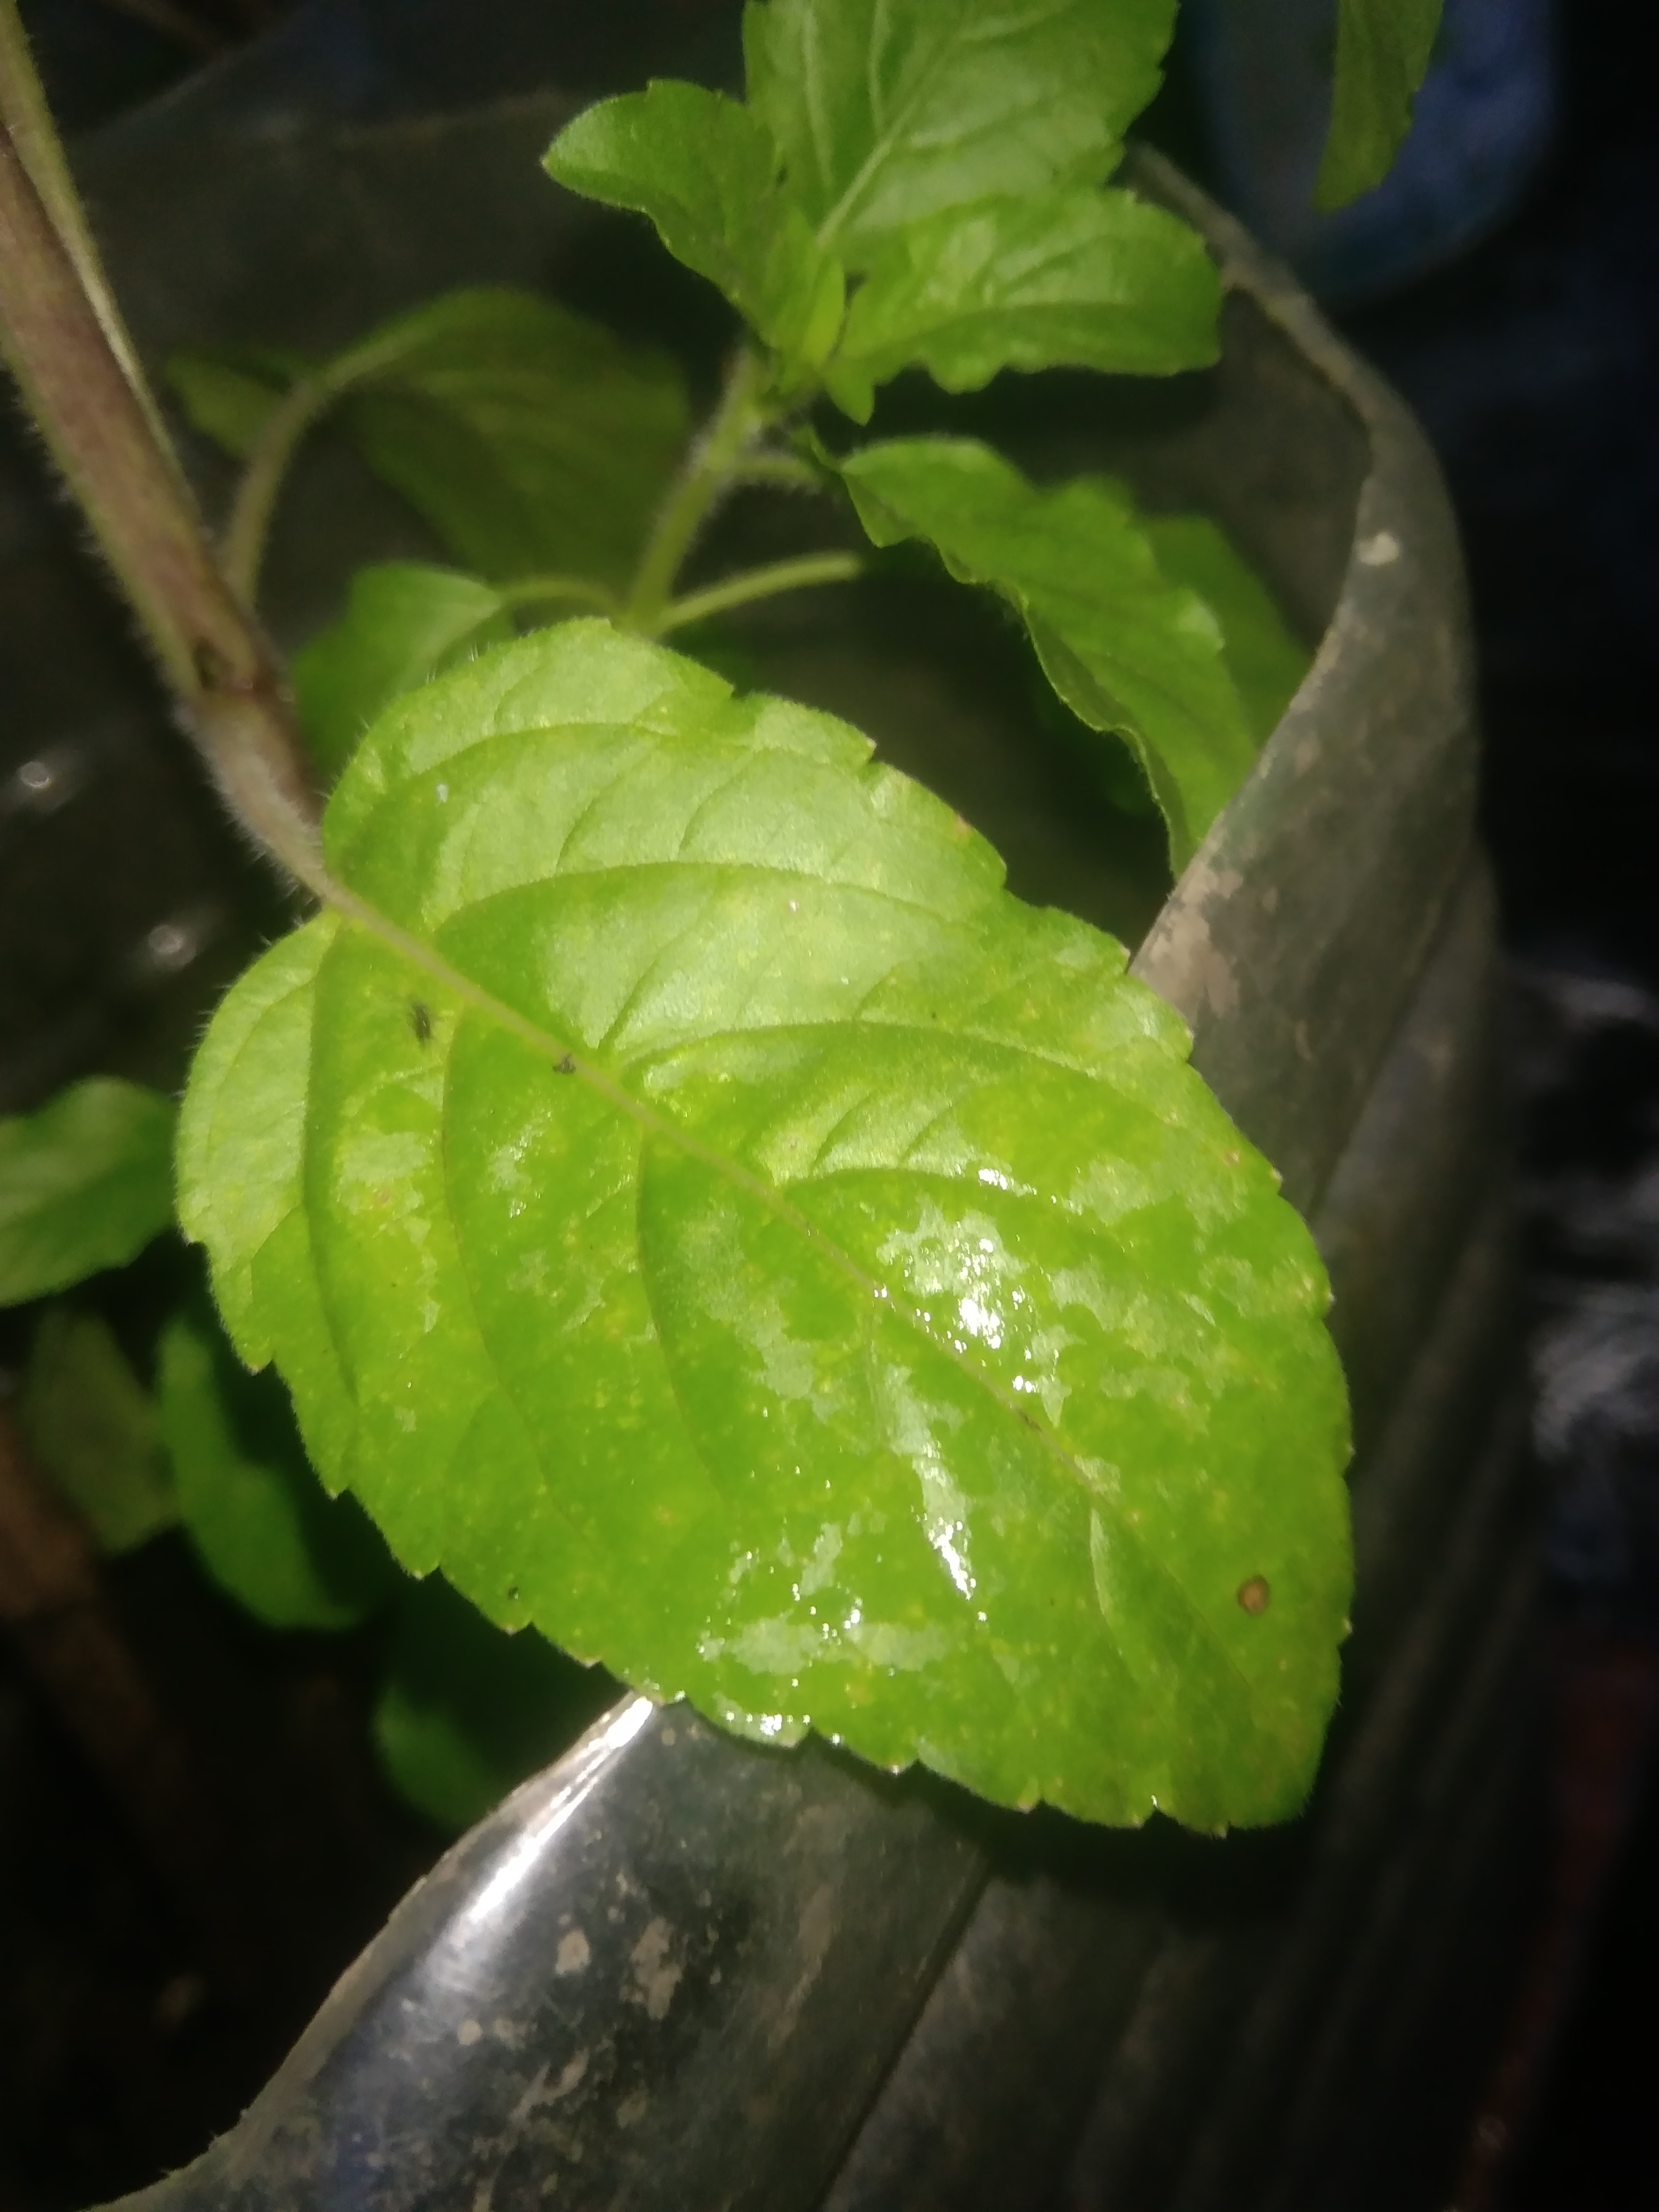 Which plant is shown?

tulshi
